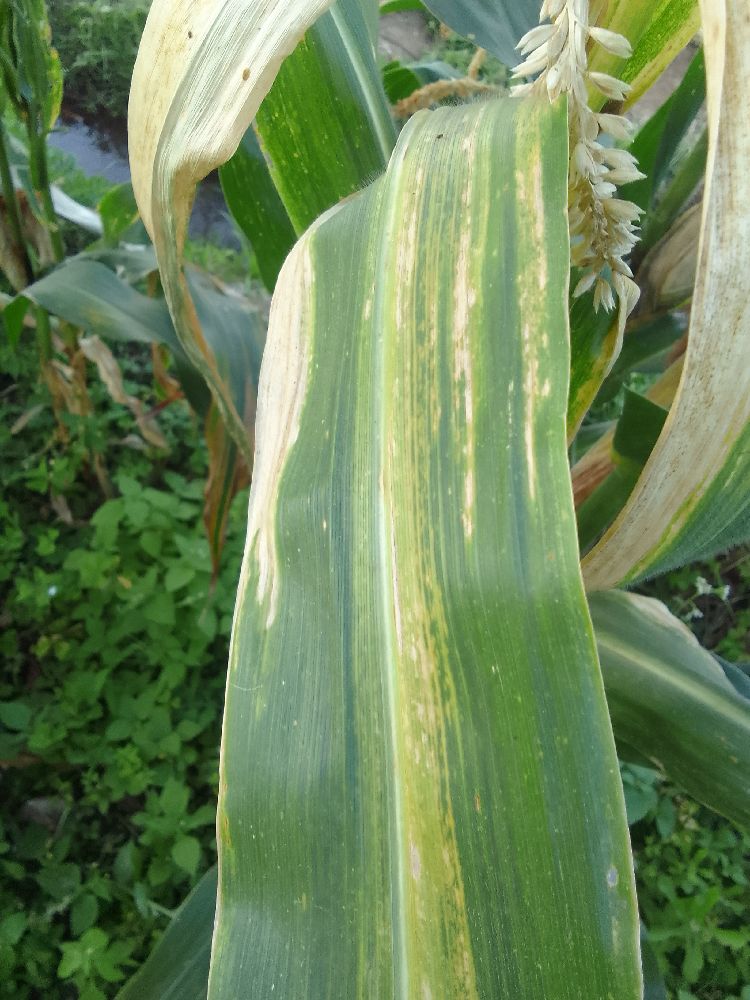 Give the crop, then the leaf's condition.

maize, maize lethal necrosis
